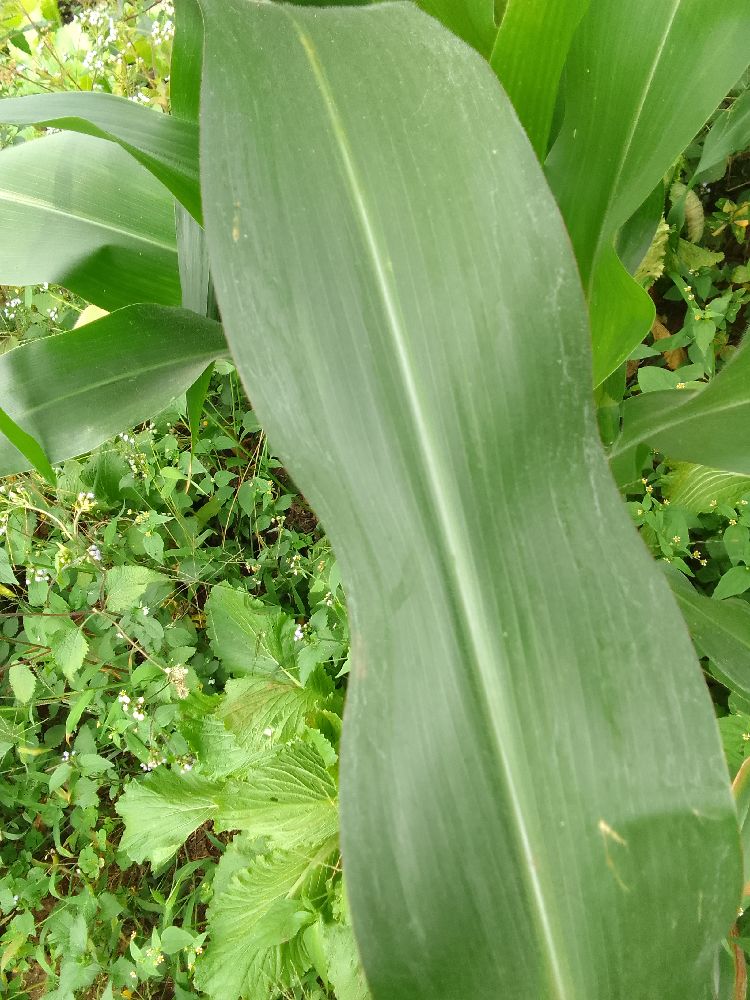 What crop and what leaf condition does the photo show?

maize, healthy
